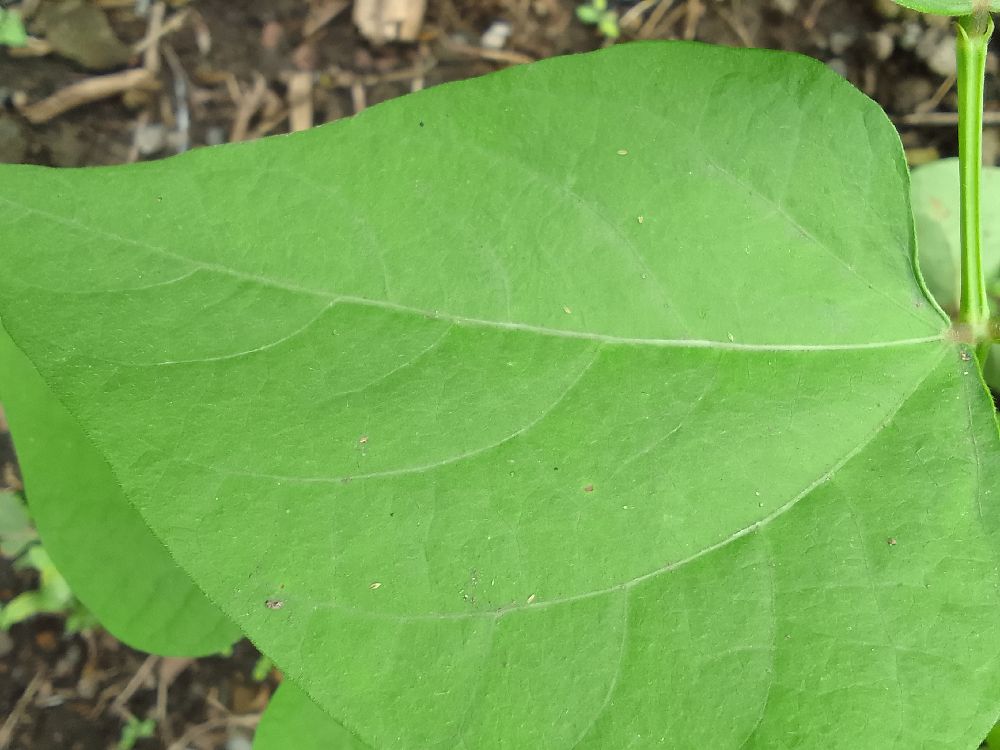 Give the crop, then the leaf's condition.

common bean, healthy
